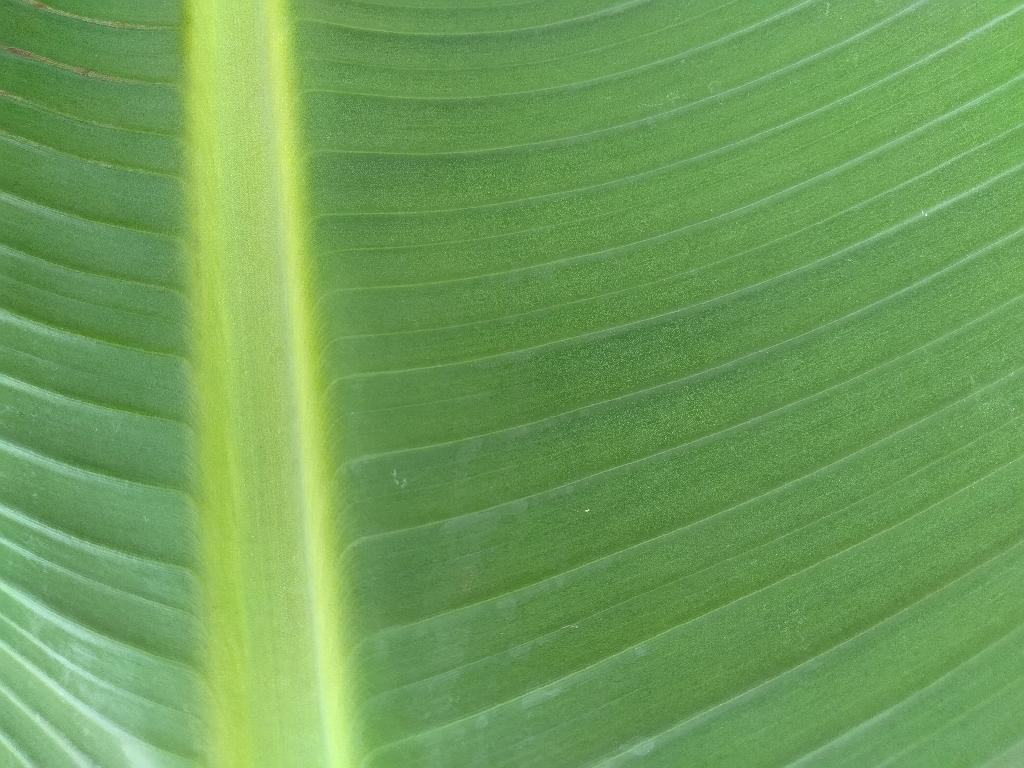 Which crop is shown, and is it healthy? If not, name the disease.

banana, healthy
